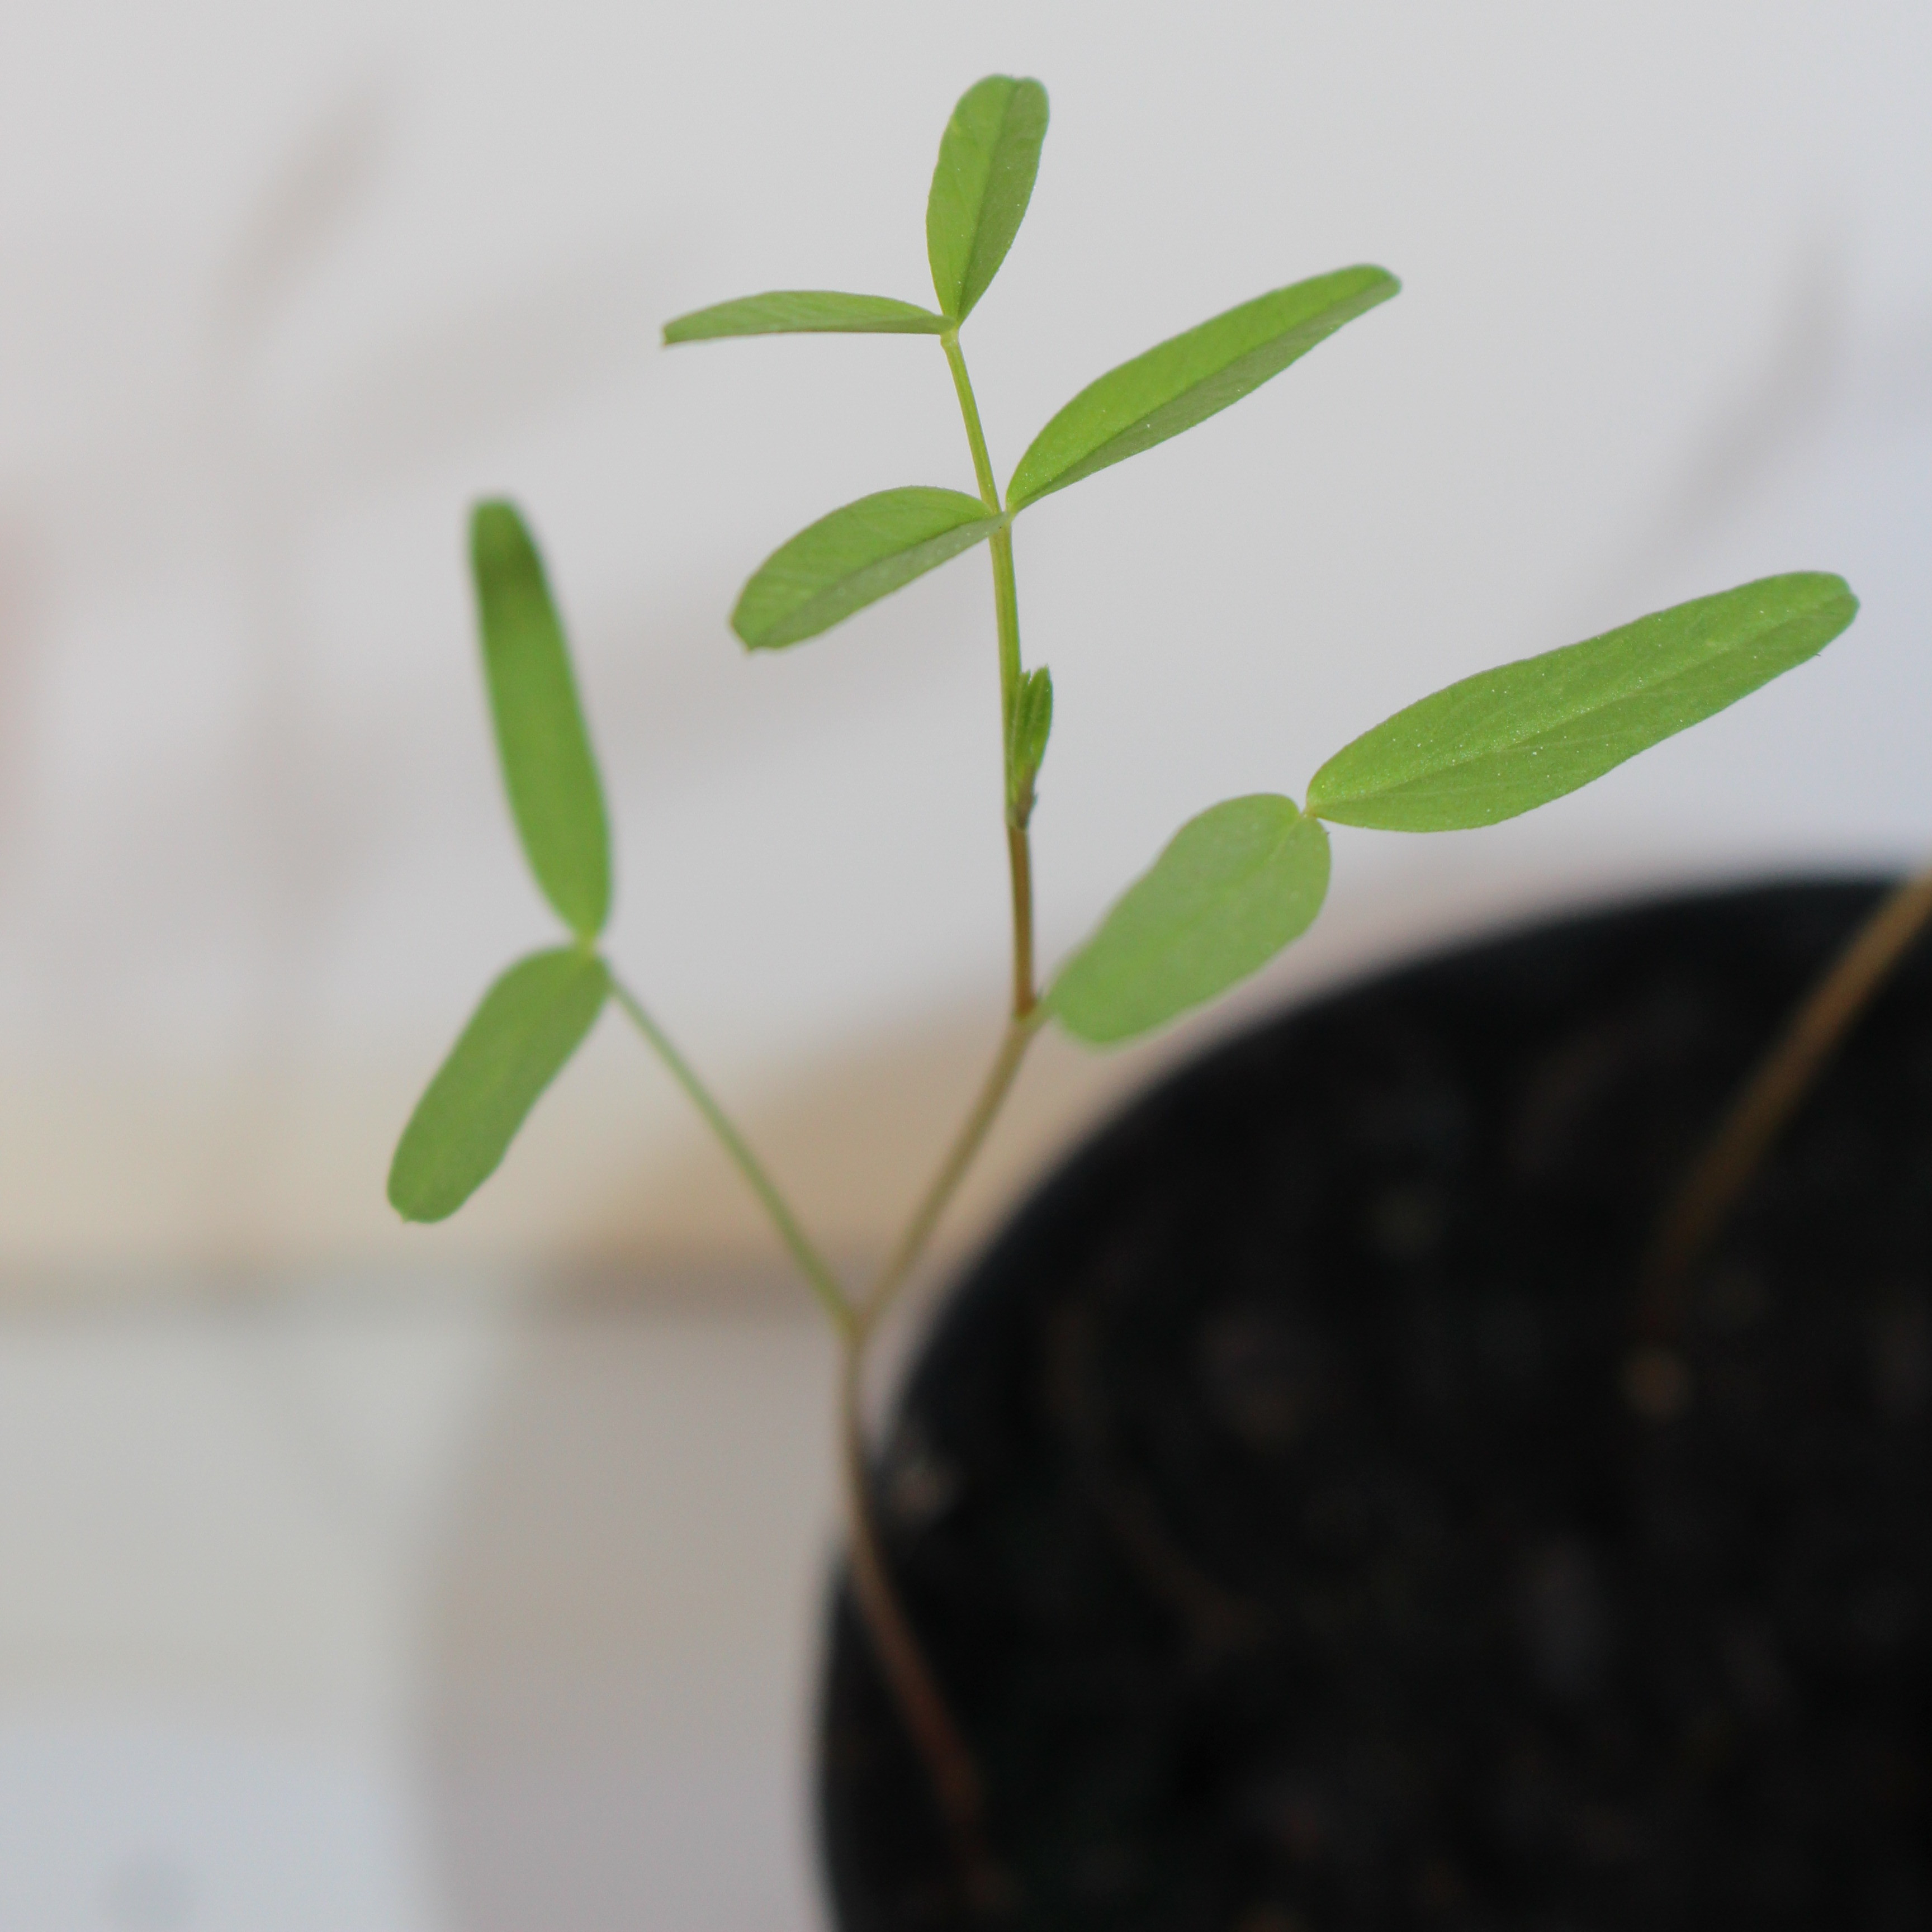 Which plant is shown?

Vicia sativa
